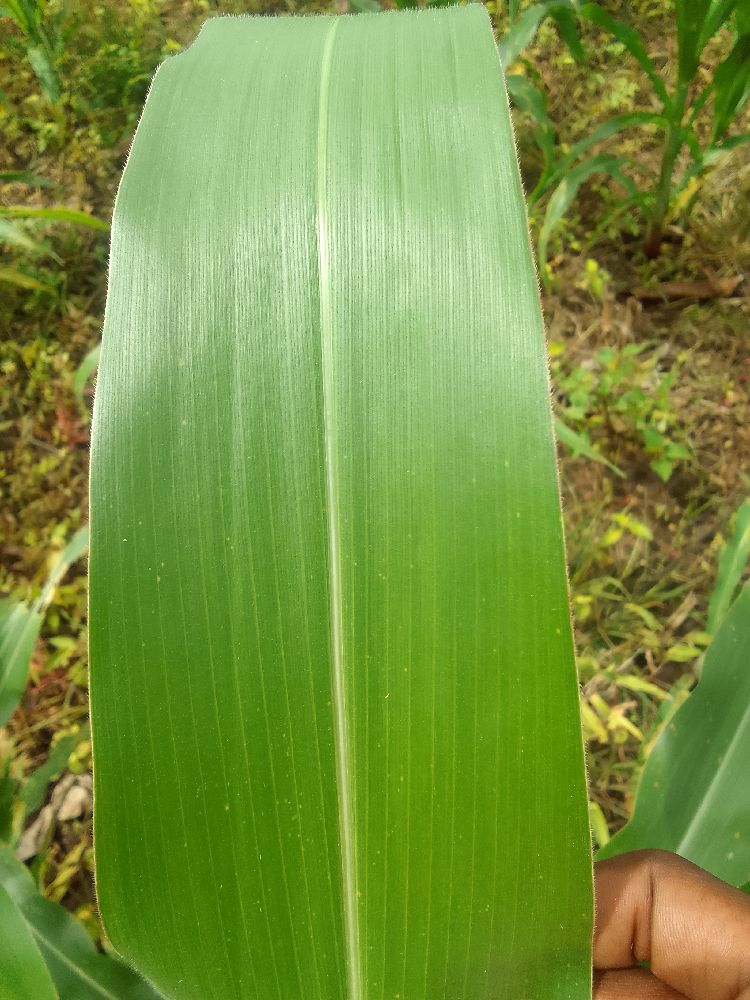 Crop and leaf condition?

maize, healthy
